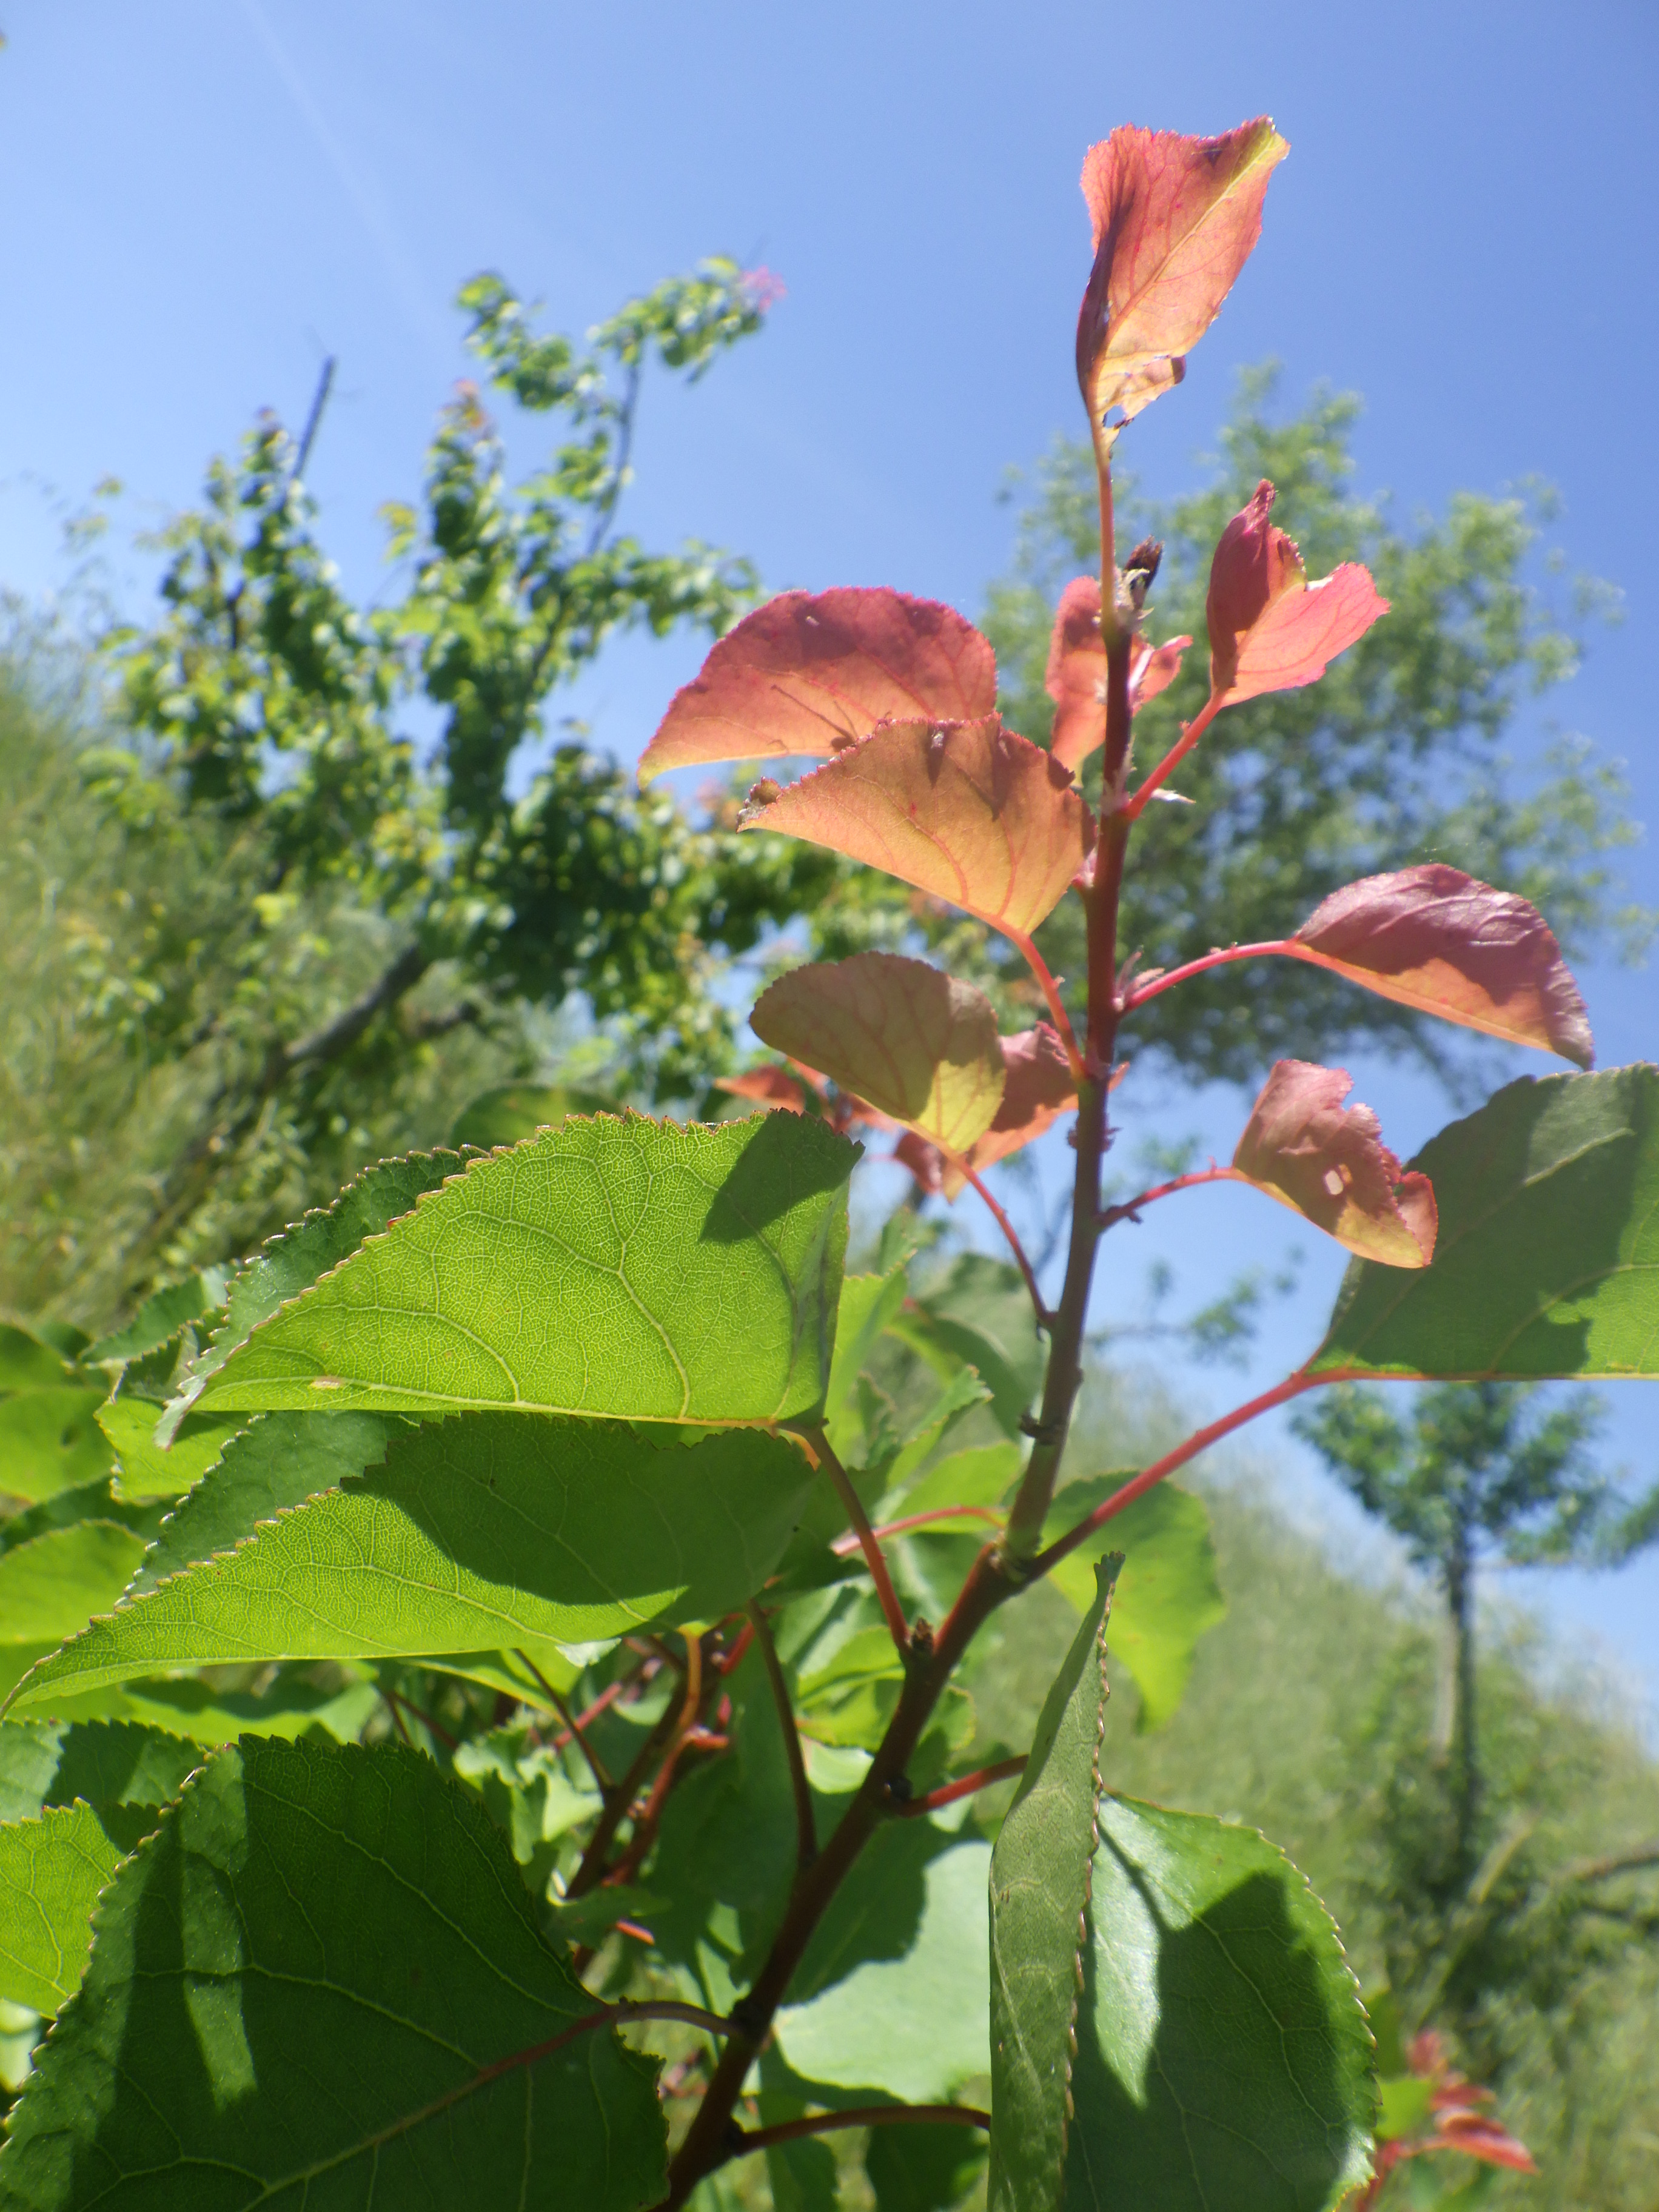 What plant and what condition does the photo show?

apricot, phytophagous, shot hole disease
